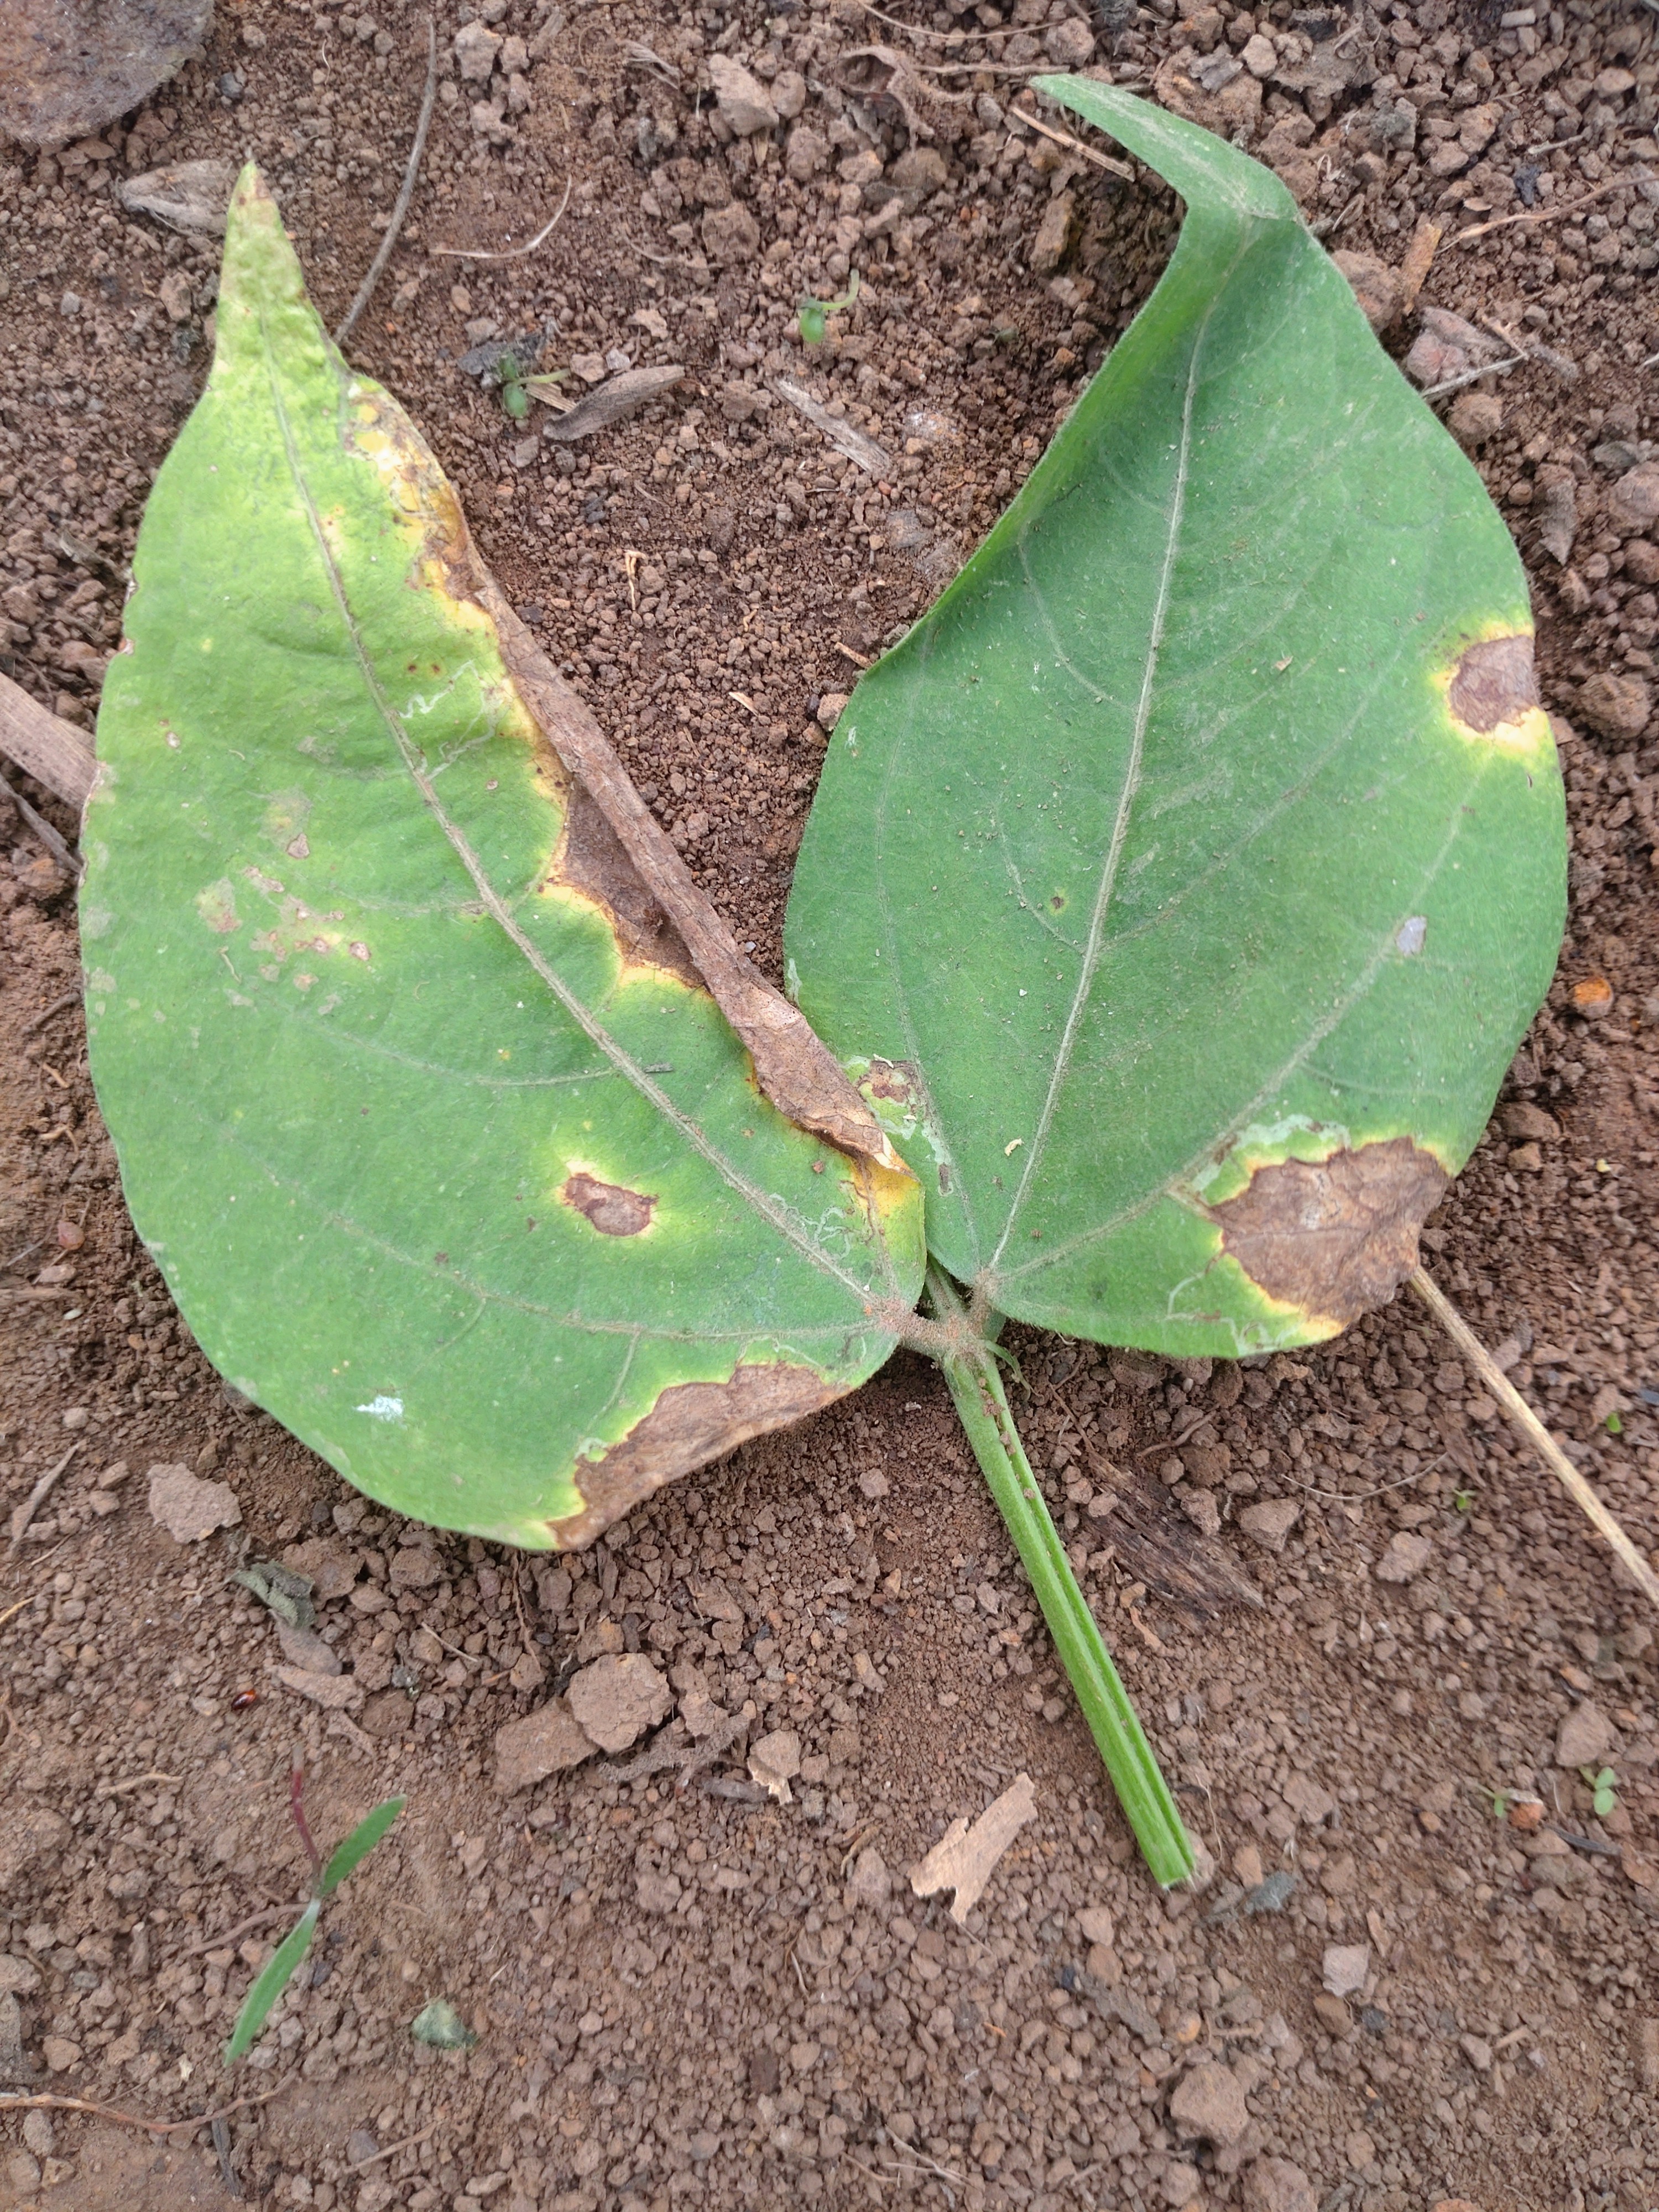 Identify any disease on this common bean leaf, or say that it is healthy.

anthracnose
